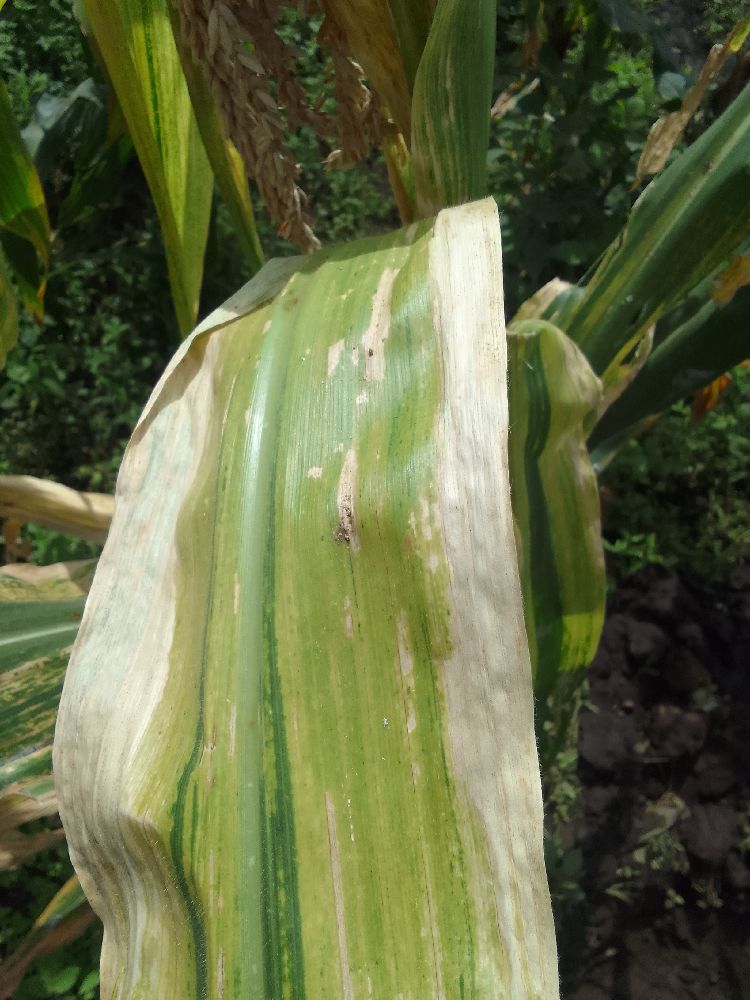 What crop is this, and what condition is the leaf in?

maize, maize lethal necrosis
